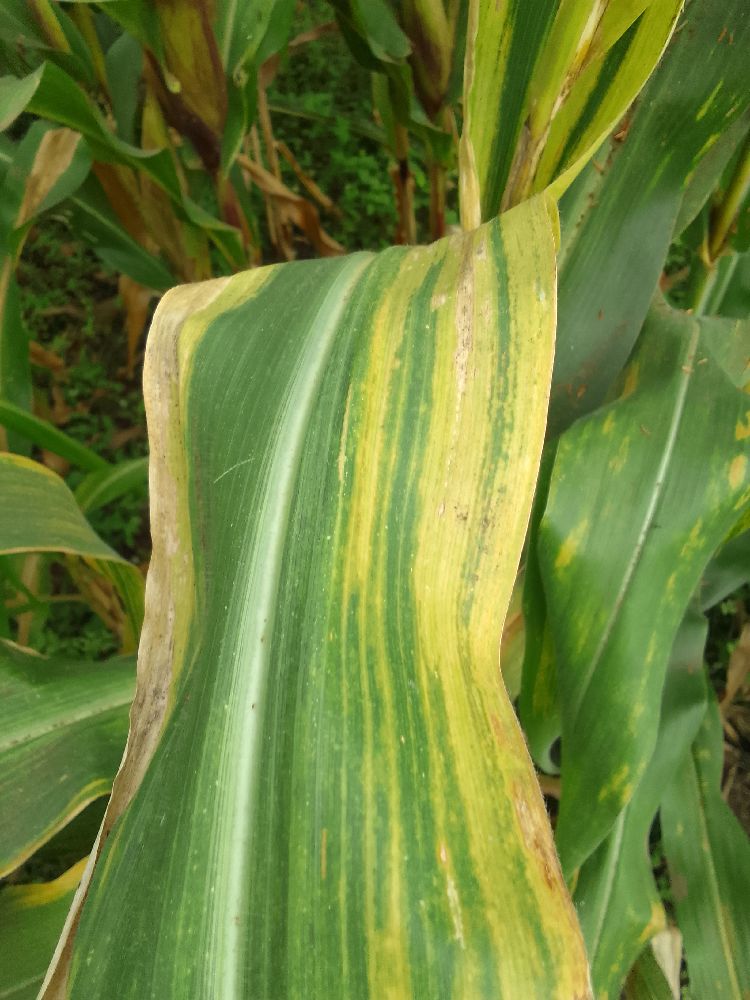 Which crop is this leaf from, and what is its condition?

maize, maize lethal necrosis
